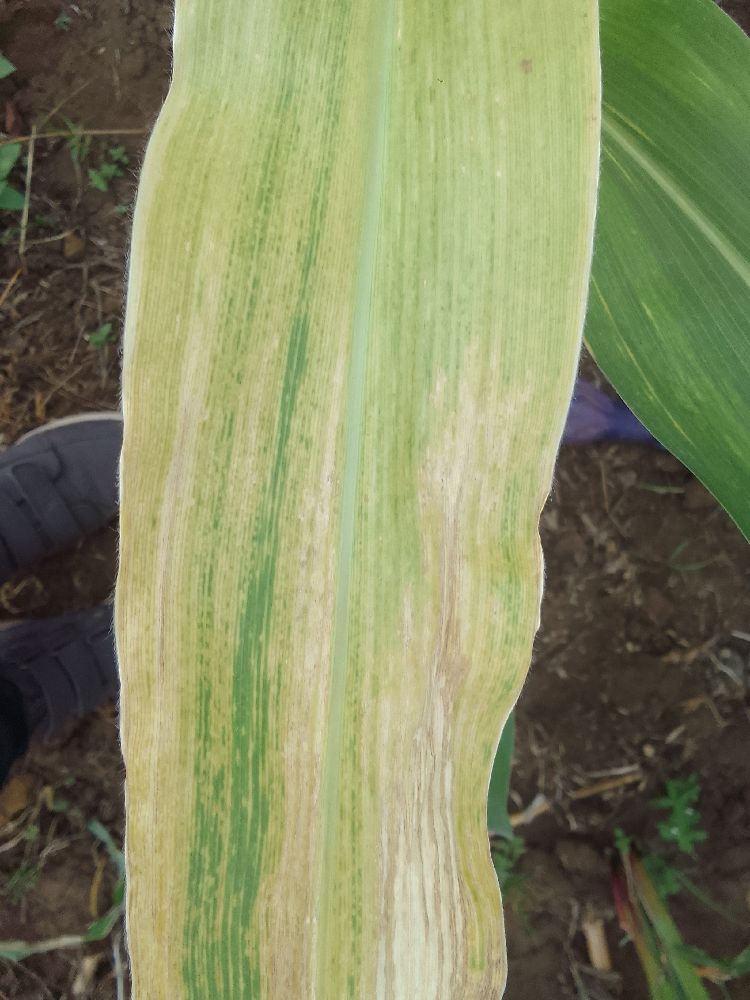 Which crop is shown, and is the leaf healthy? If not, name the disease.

maize, maize lethal necrosis
